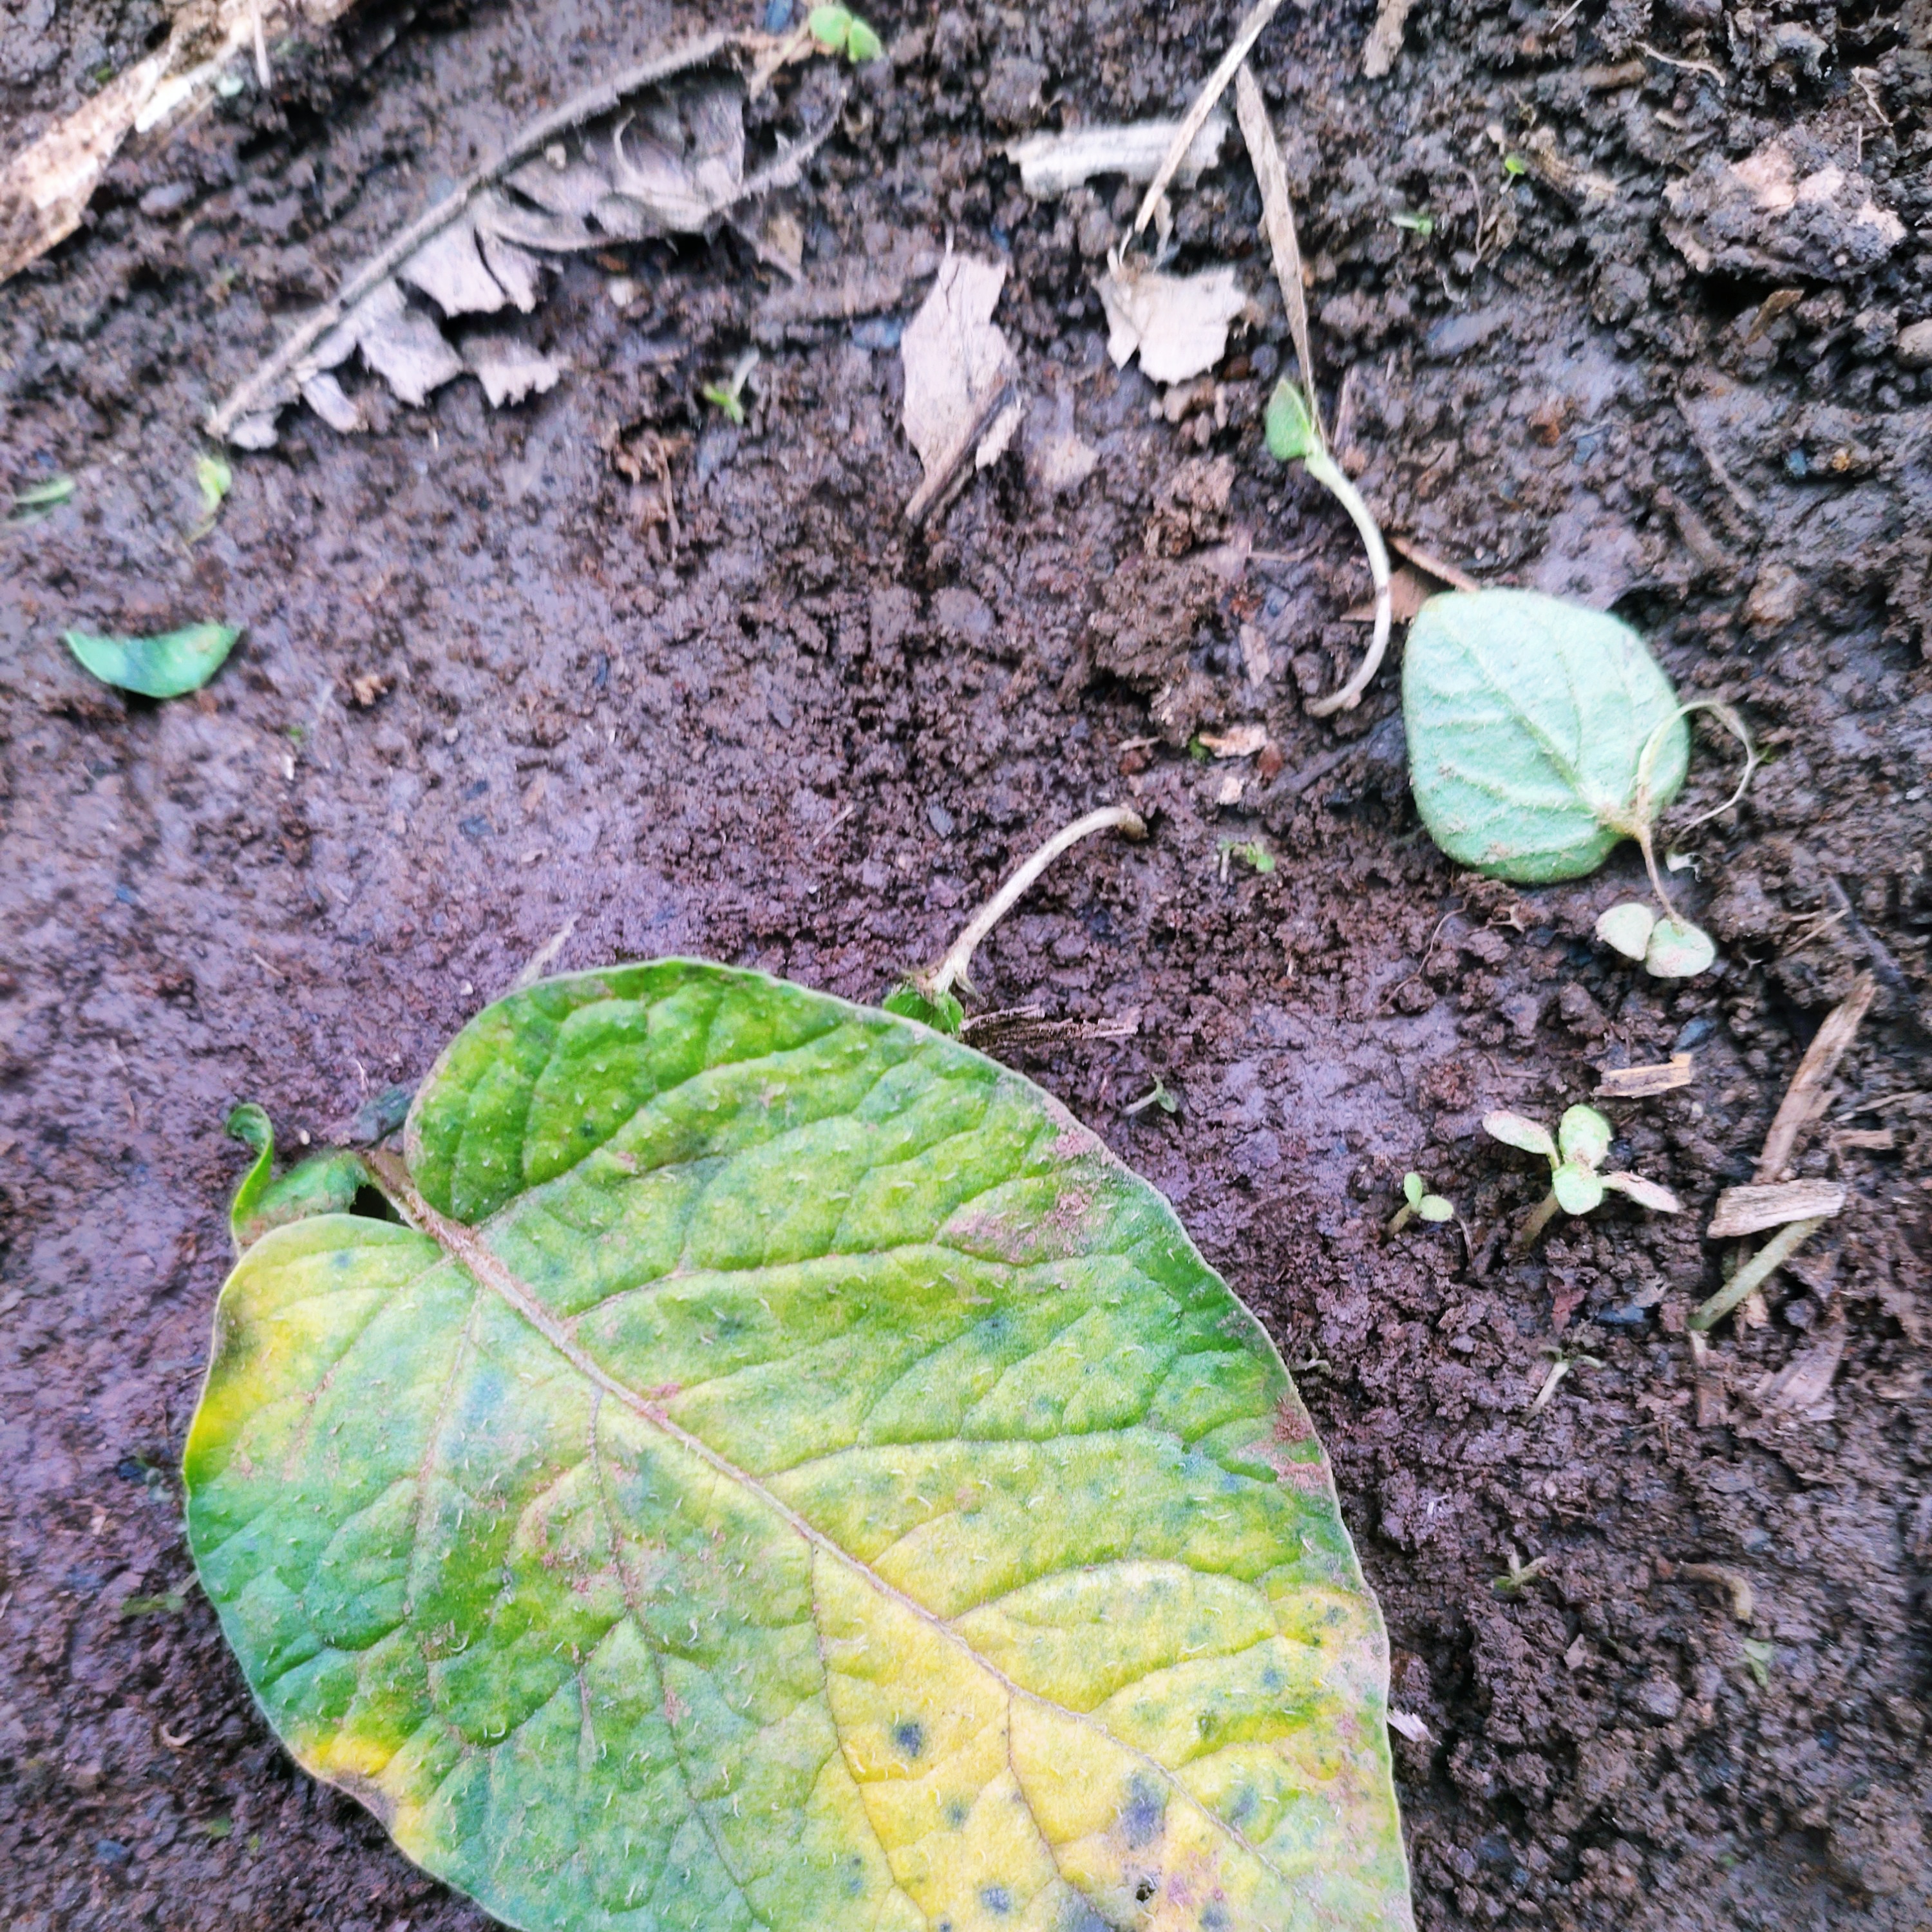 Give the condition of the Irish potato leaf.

late blight
